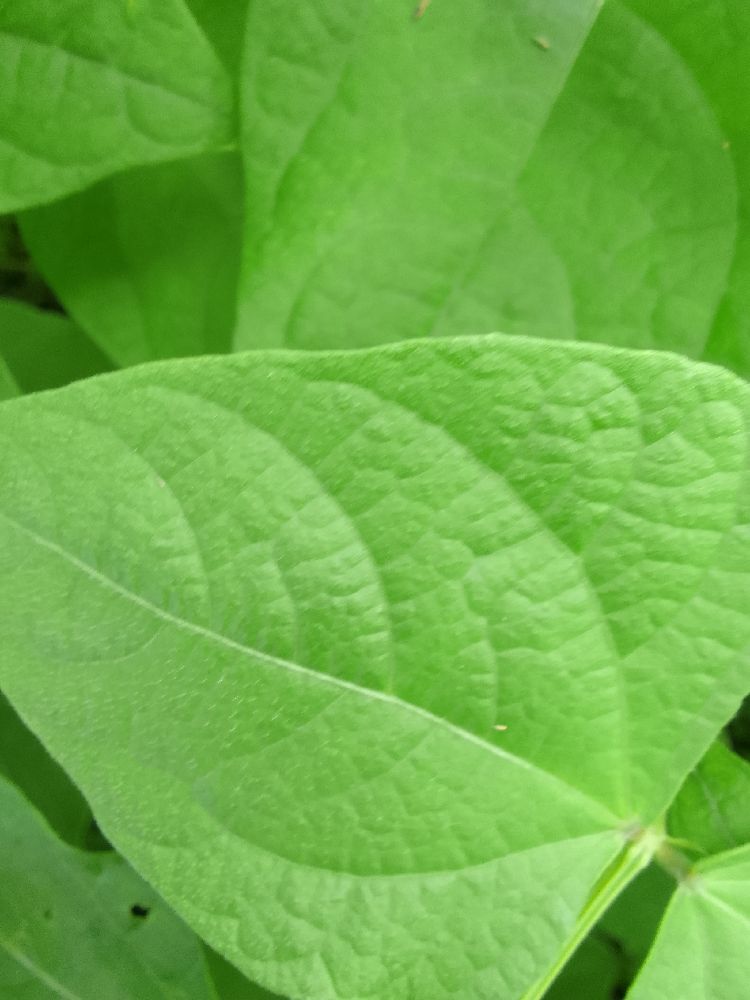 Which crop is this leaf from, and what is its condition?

common bean, healthy
